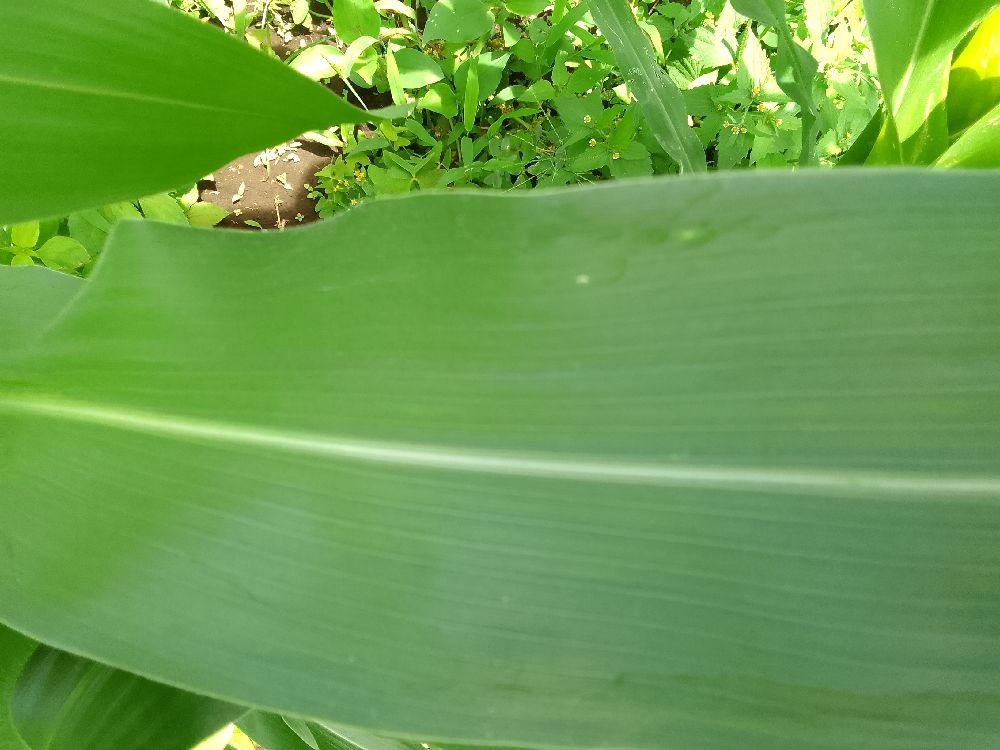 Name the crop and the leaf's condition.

maize, healthy
